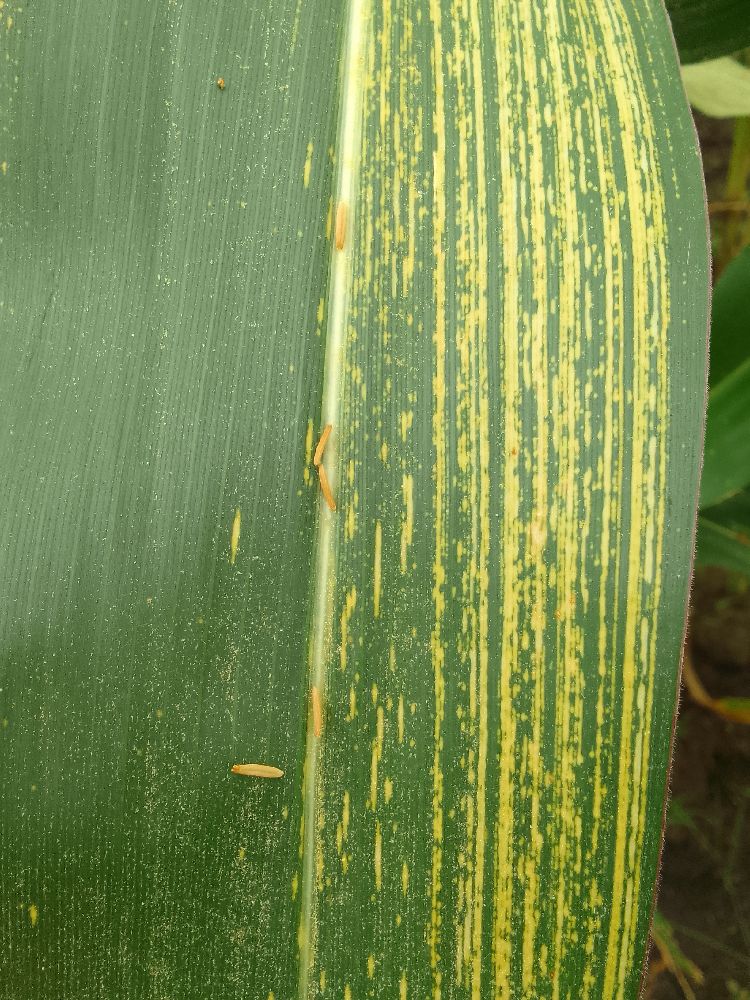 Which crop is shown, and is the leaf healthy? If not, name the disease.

maize, maize streak virus
